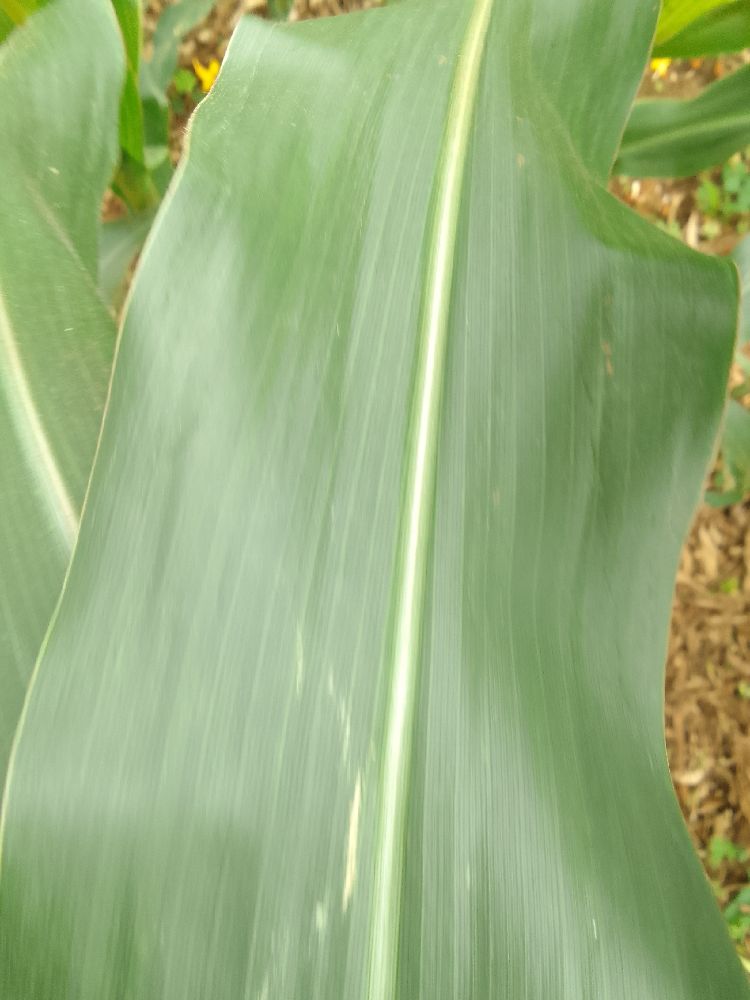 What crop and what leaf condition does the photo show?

maize, healthy
